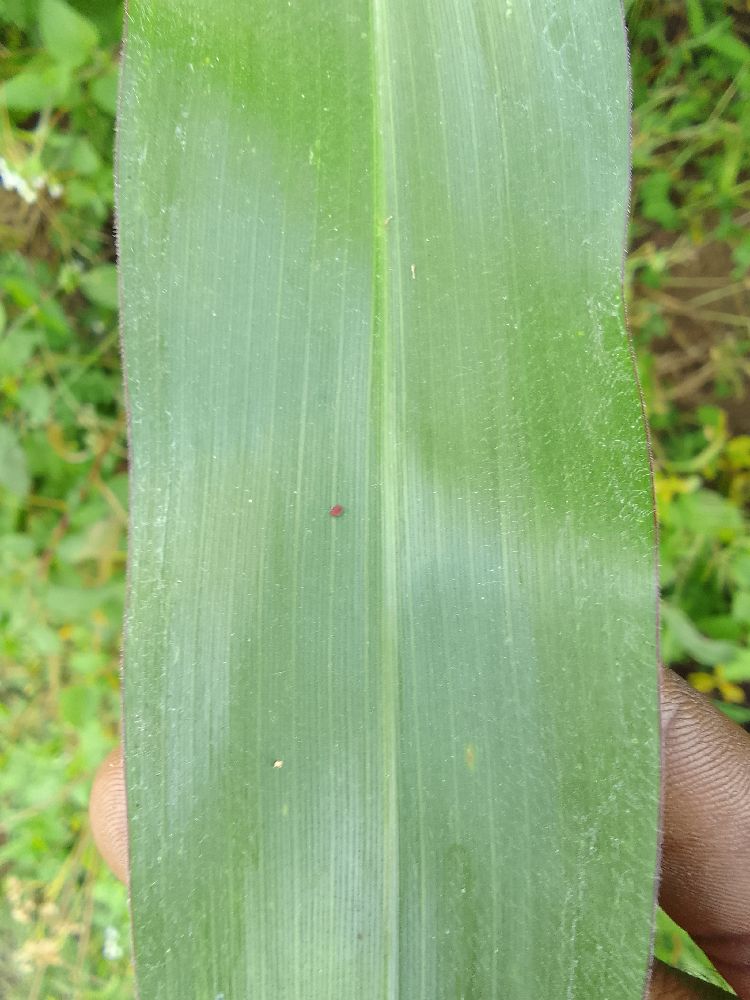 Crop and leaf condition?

maize, healthy
